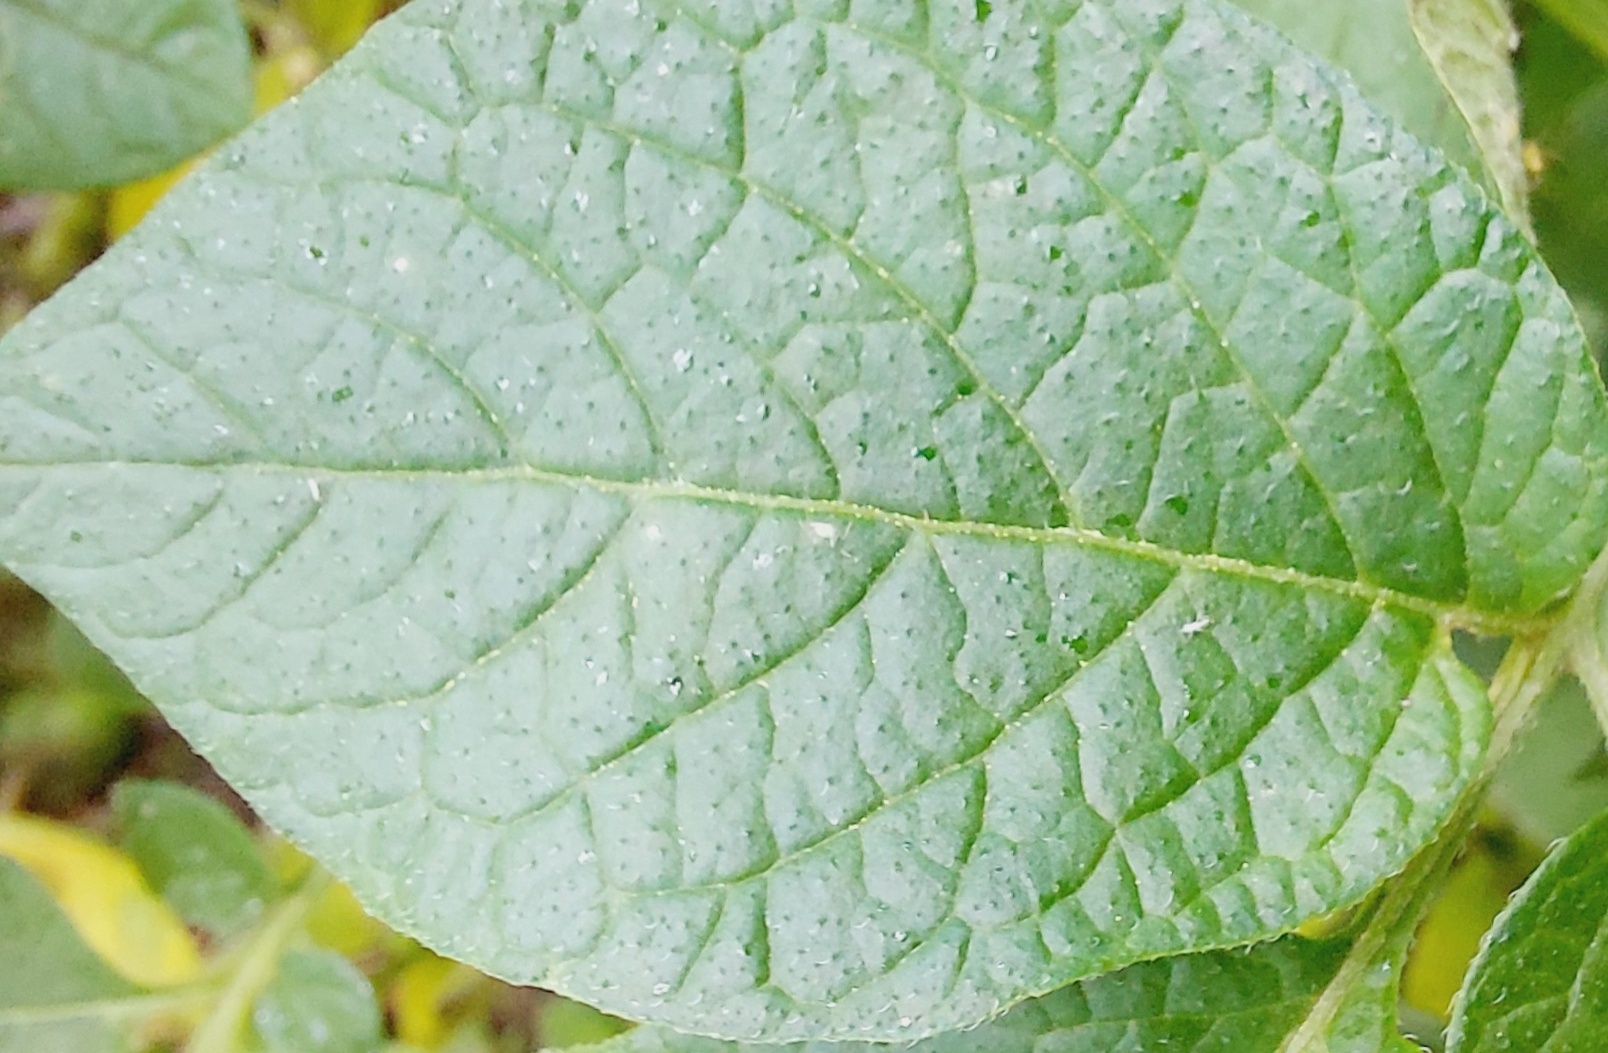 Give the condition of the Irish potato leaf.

healthy
